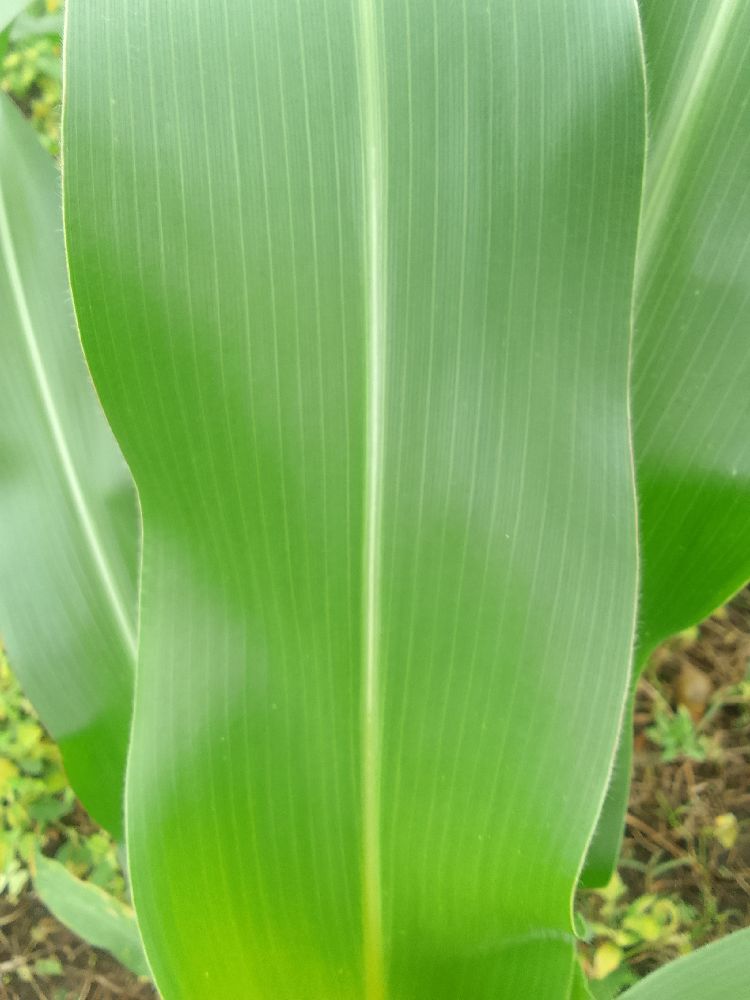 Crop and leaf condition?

maize, healthy
